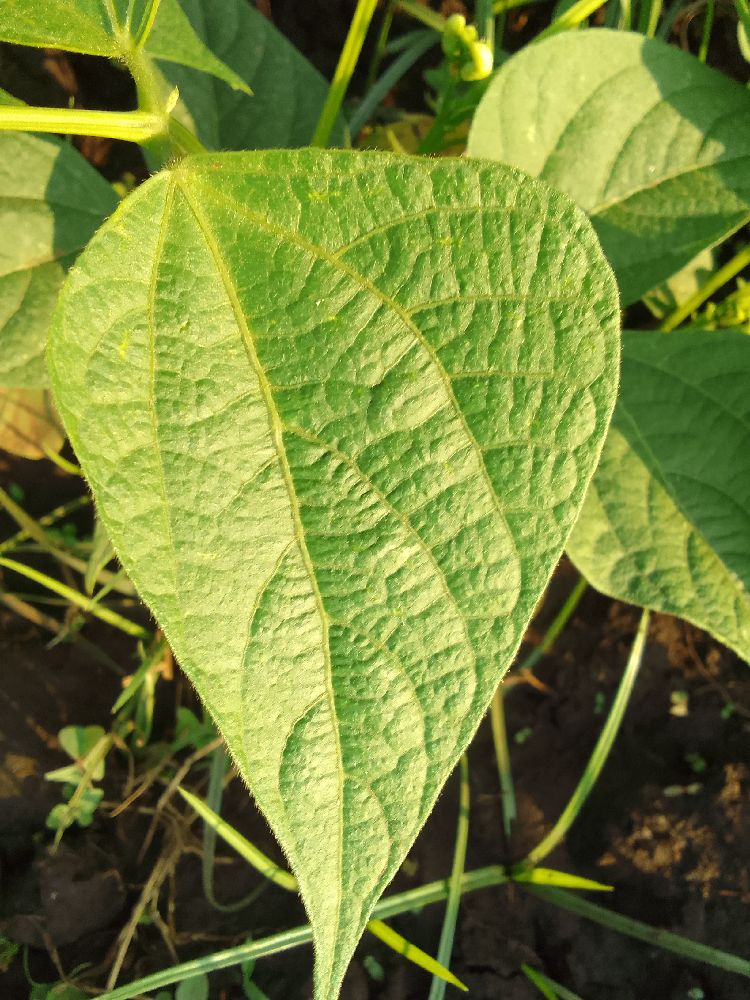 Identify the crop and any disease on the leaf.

common bean, healthy
